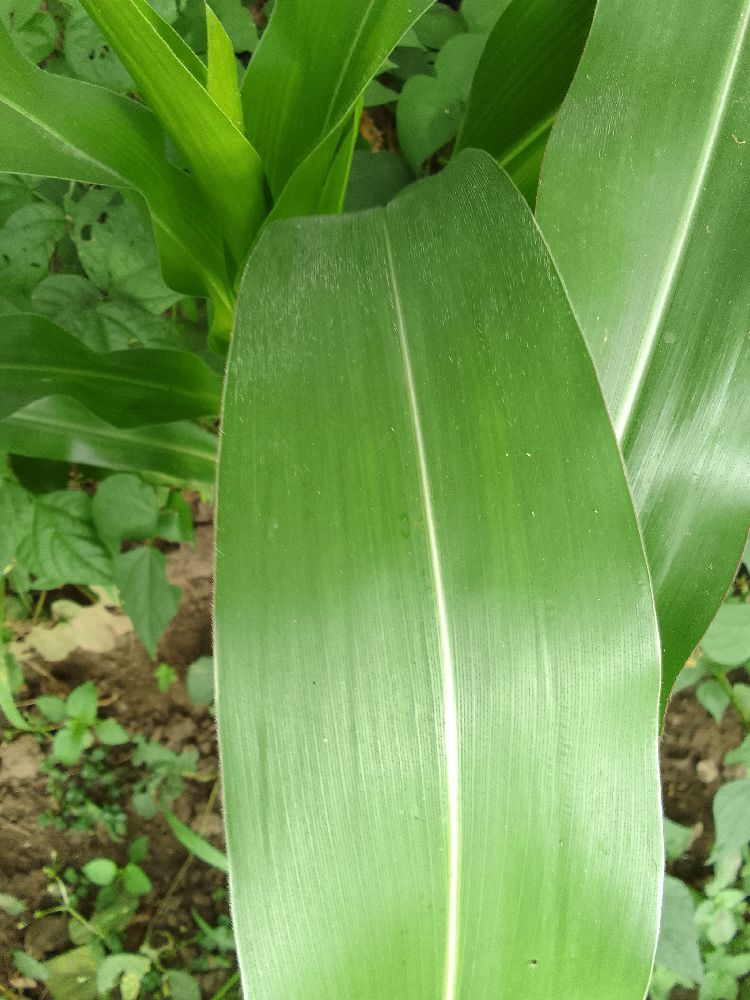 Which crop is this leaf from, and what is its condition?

maize, healthy
